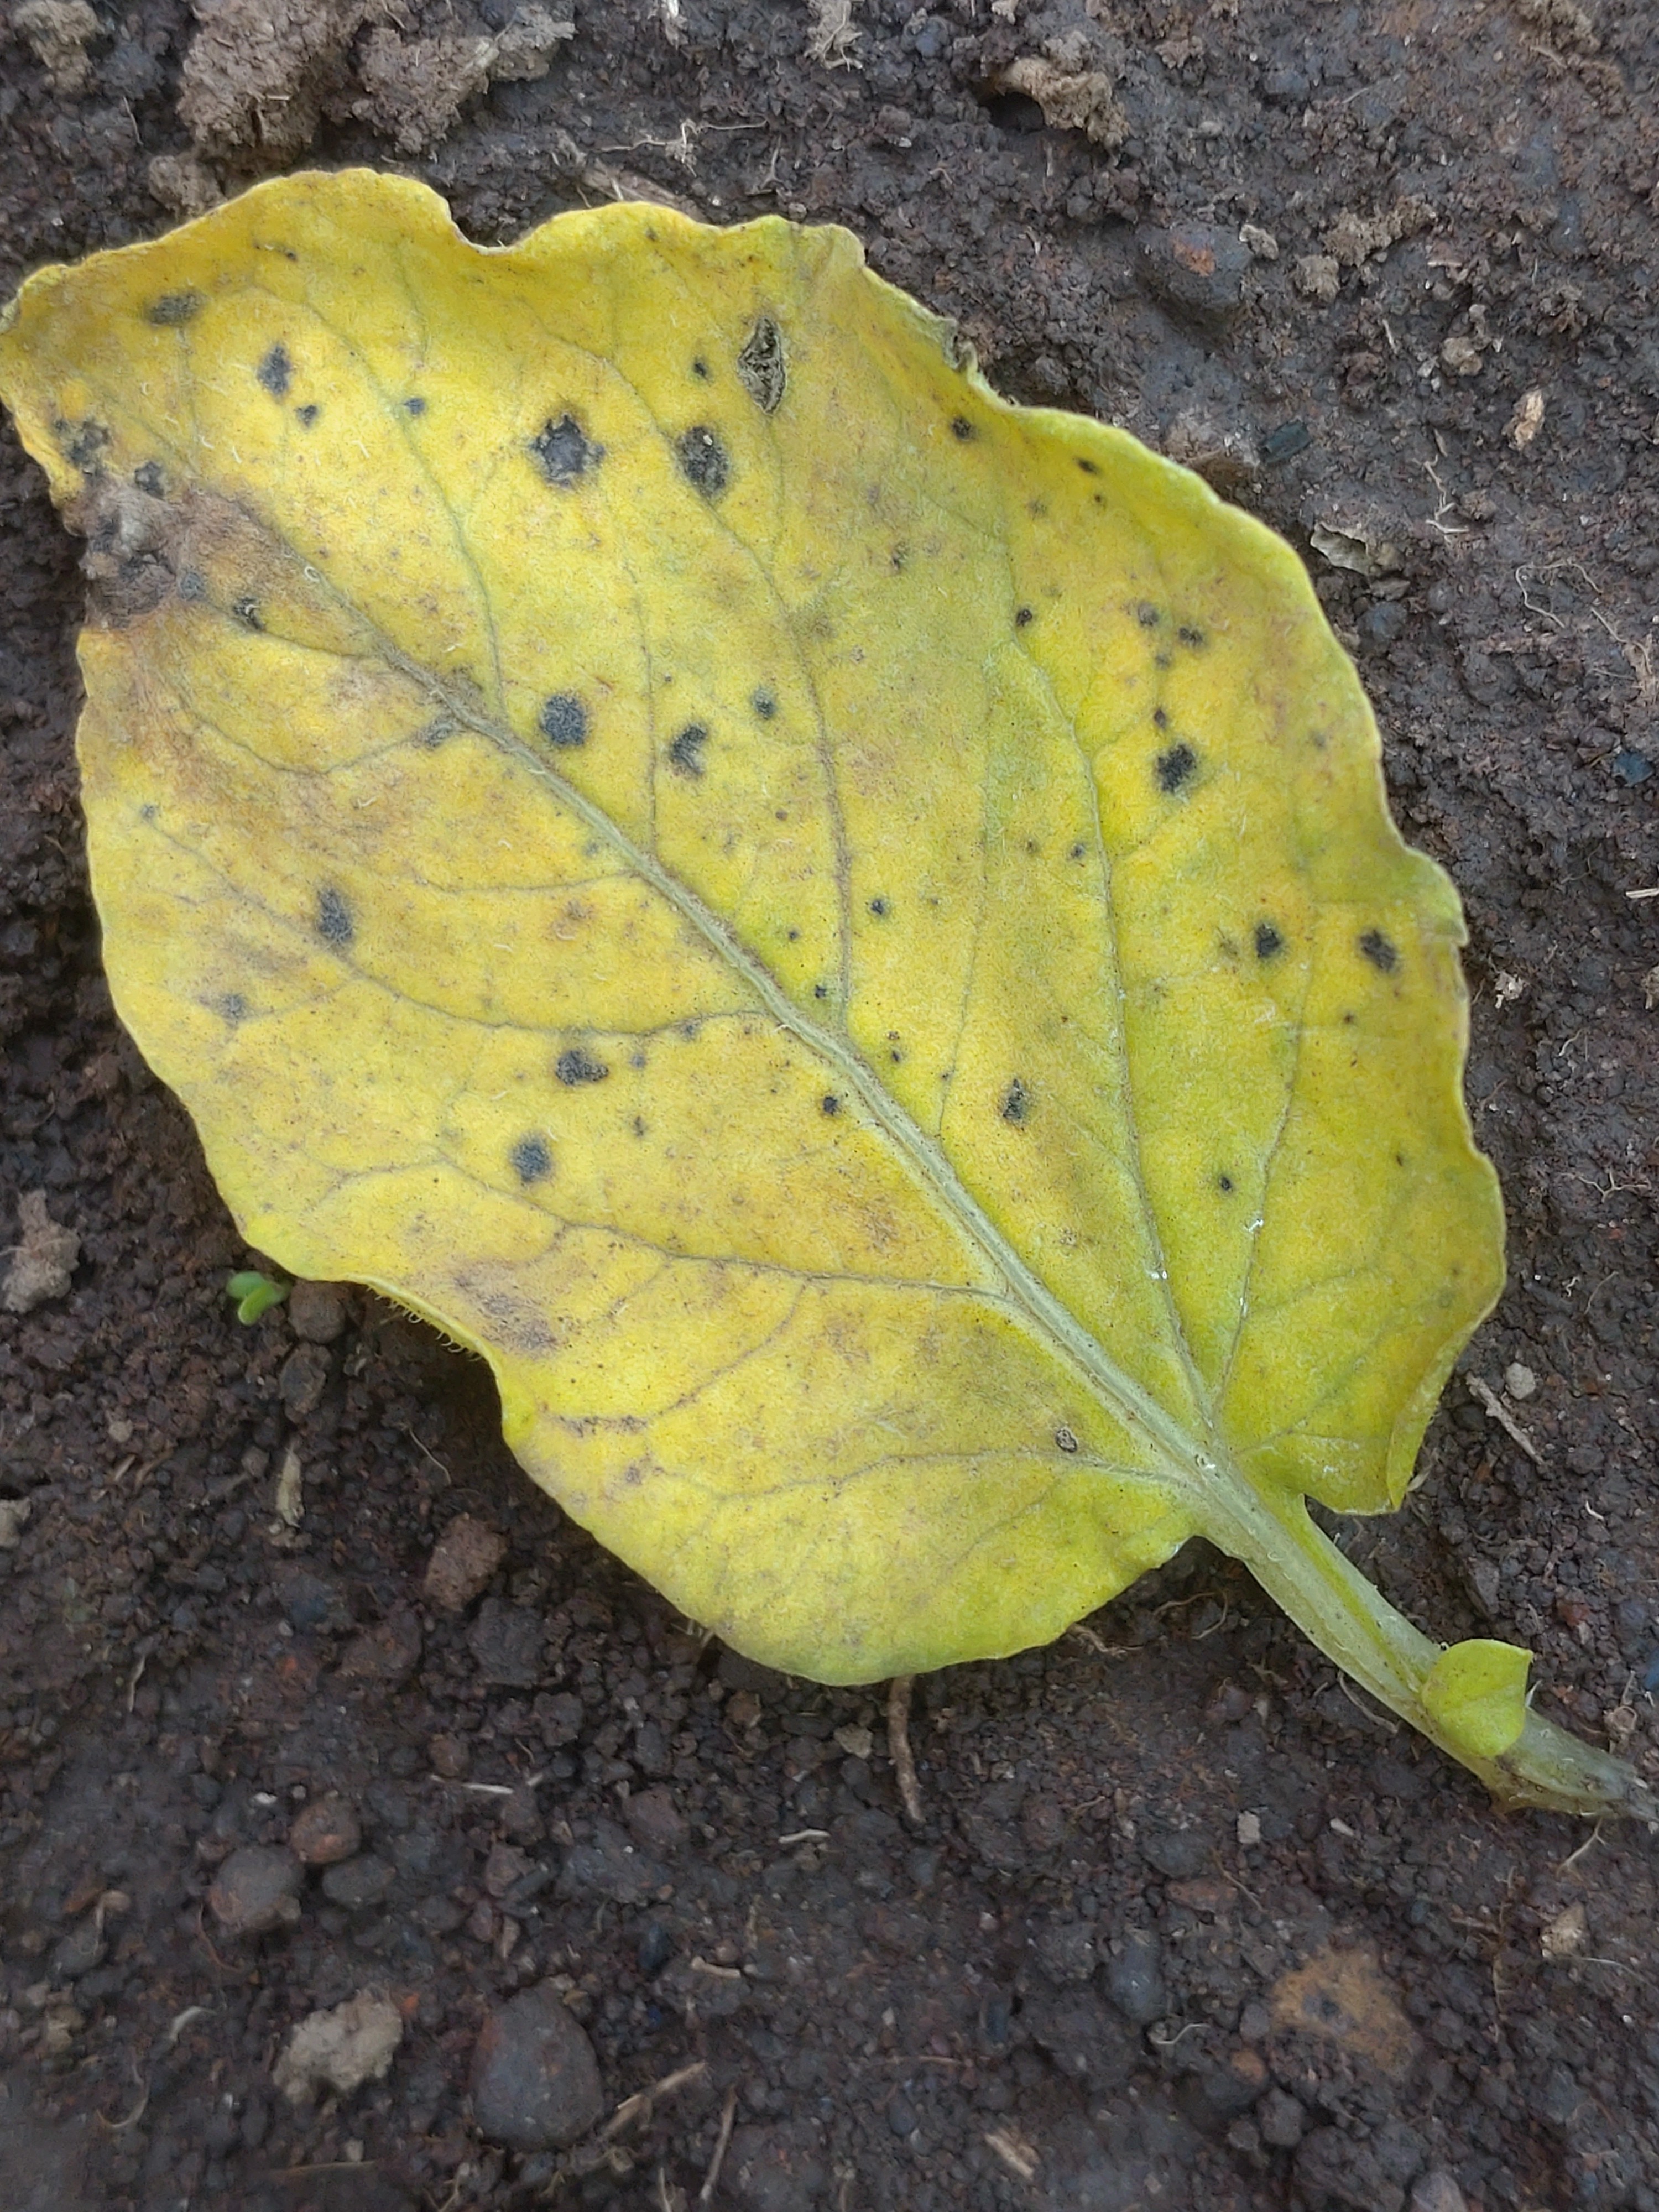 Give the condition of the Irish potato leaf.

late blight
